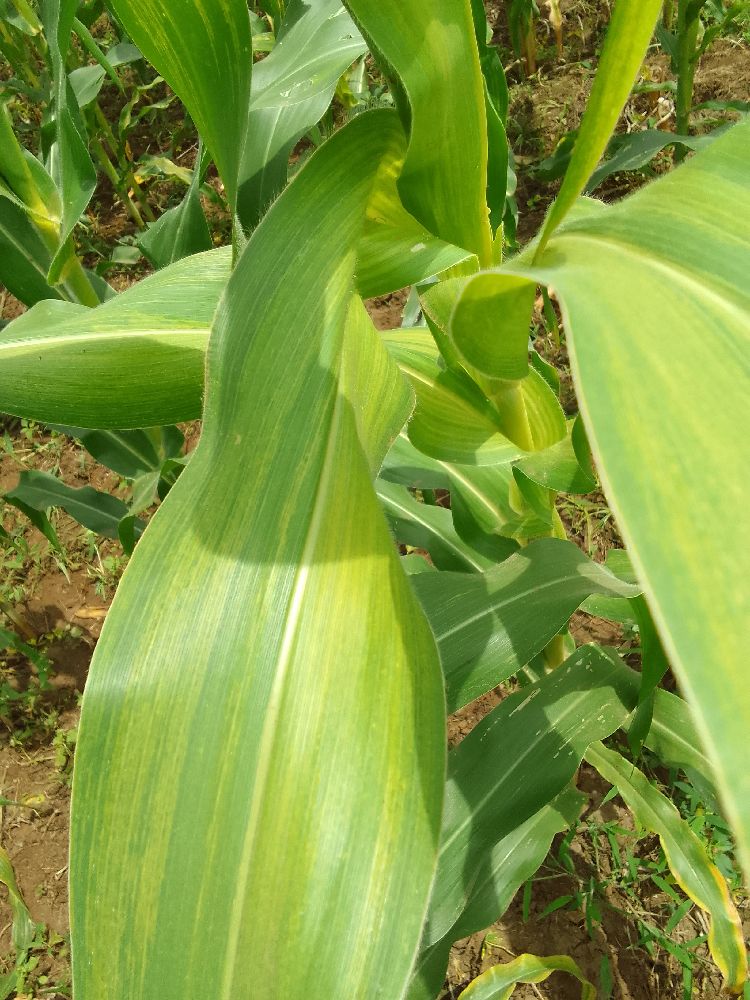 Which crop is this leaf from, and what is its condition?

maize, maize lethal necrosis
